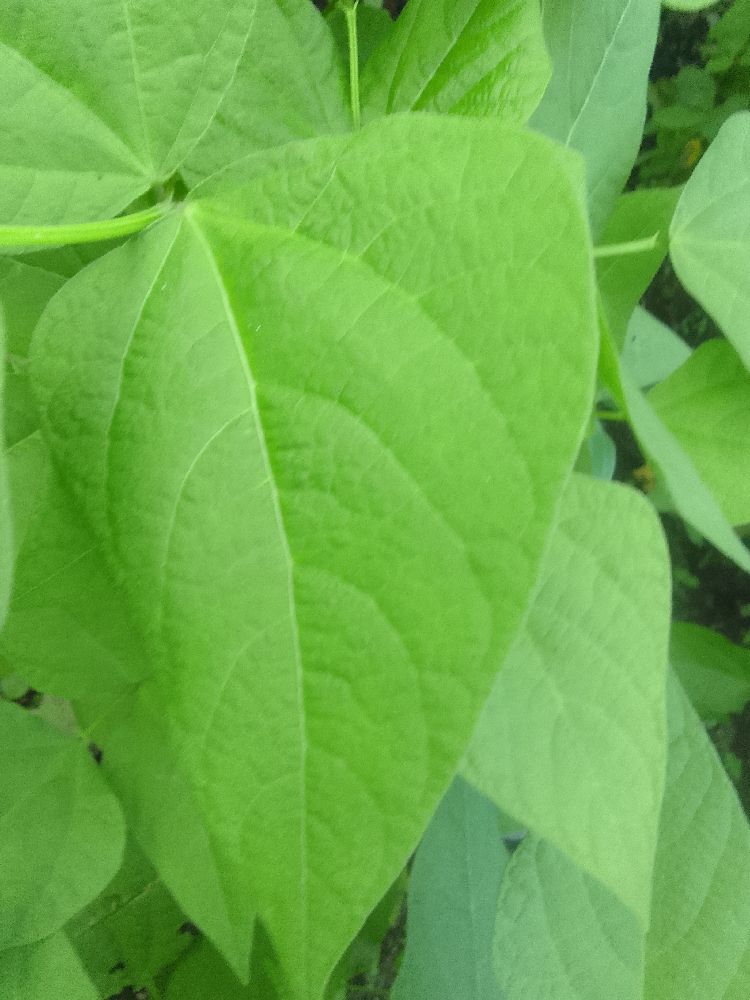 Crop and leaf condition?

common bean, healthy
